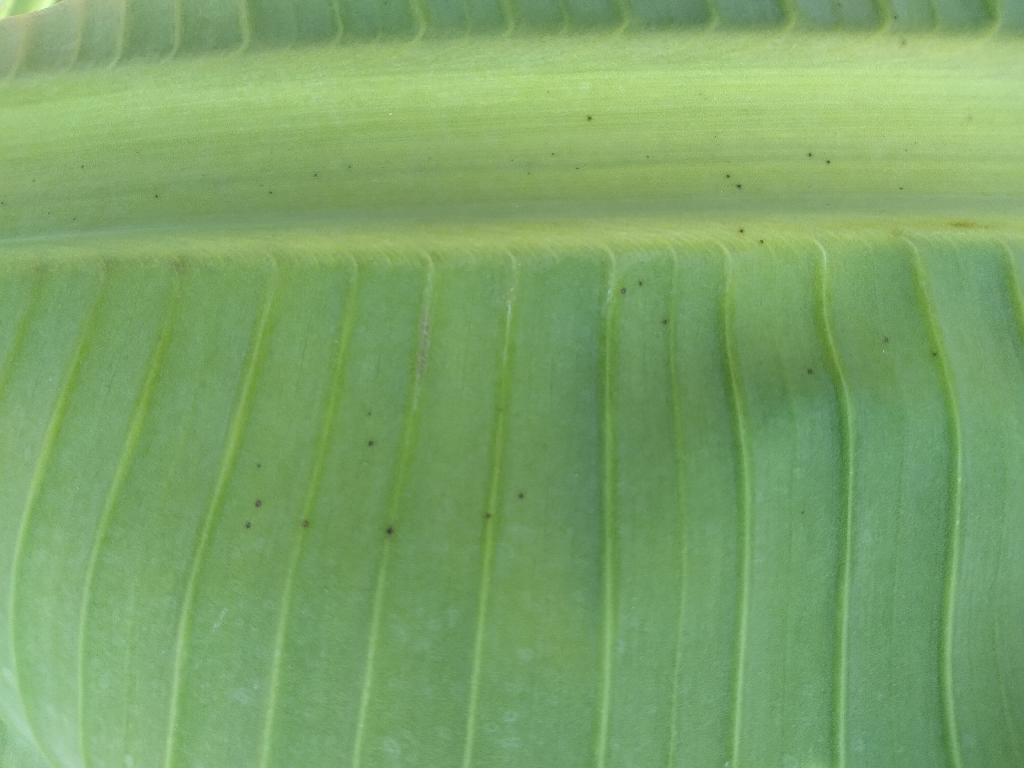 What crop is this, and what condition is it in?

banana, healthy
